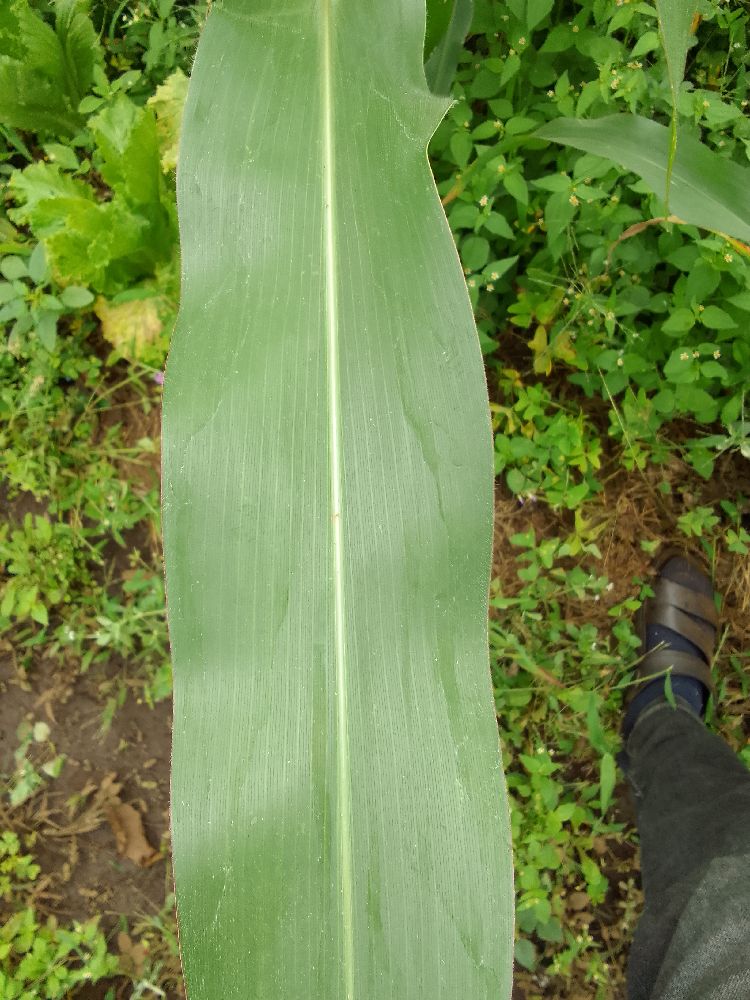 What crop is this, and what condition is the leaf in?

maize, healthy
